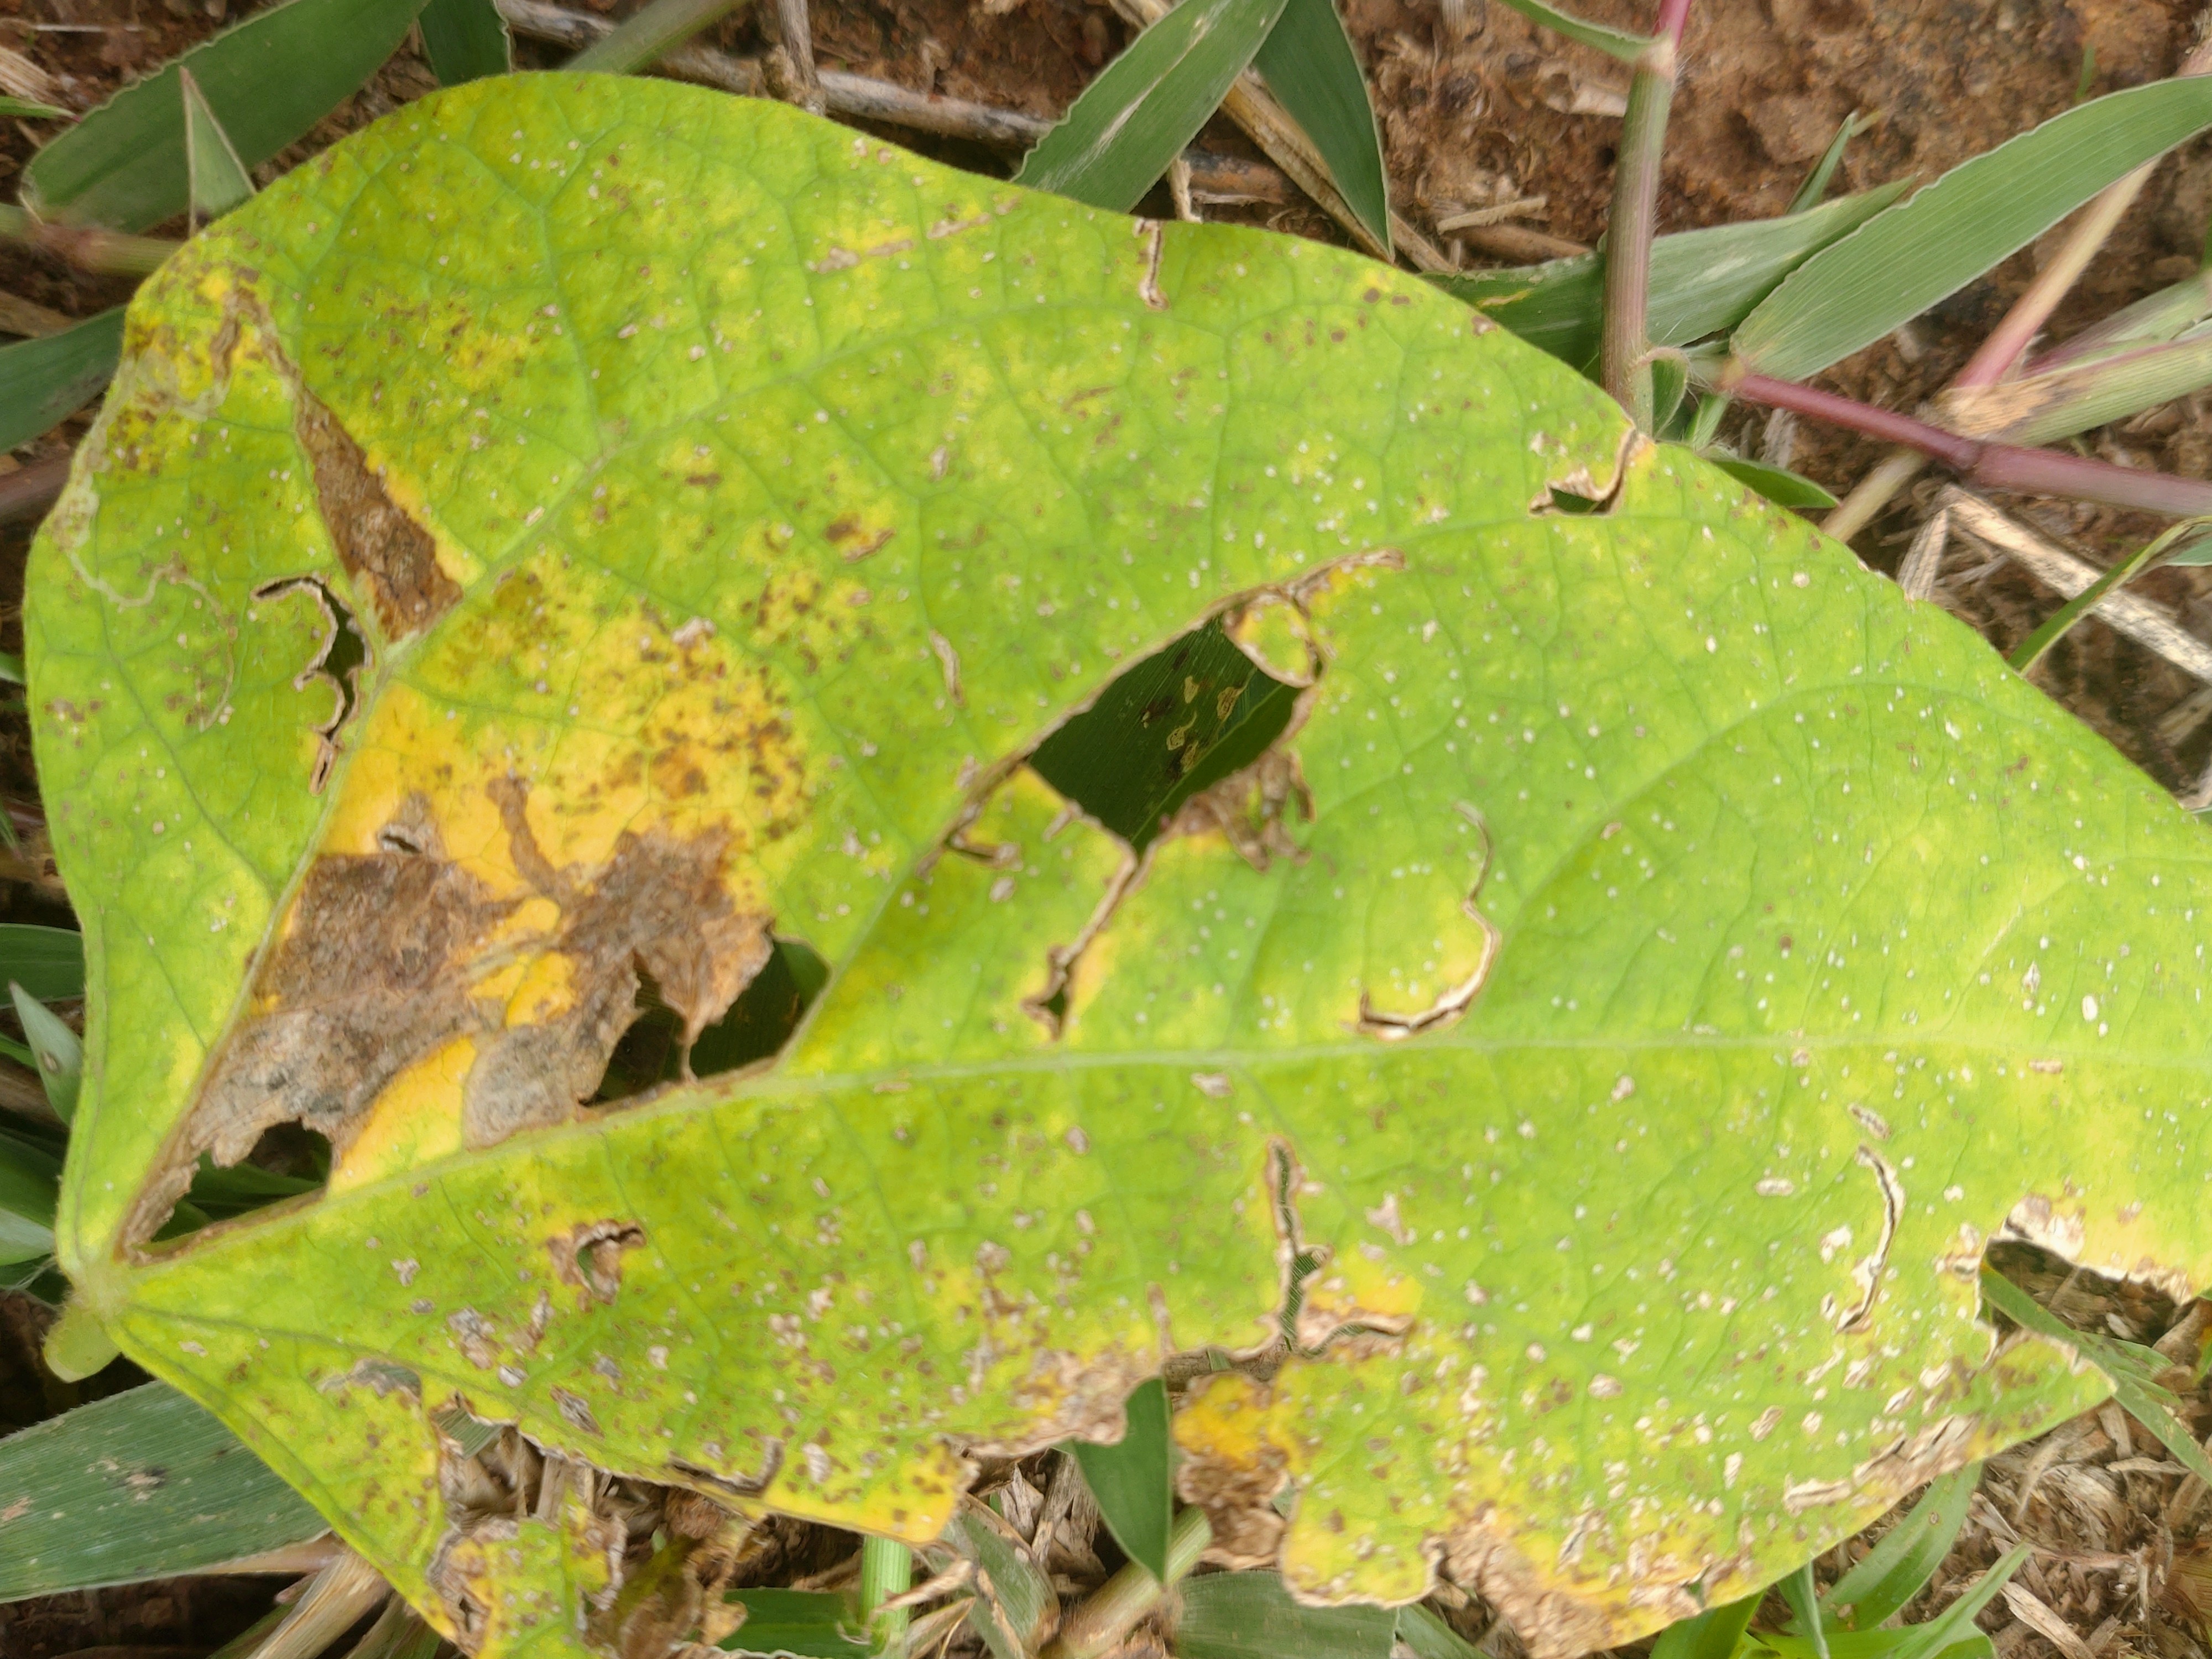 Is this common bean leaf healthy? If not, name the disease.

rust
